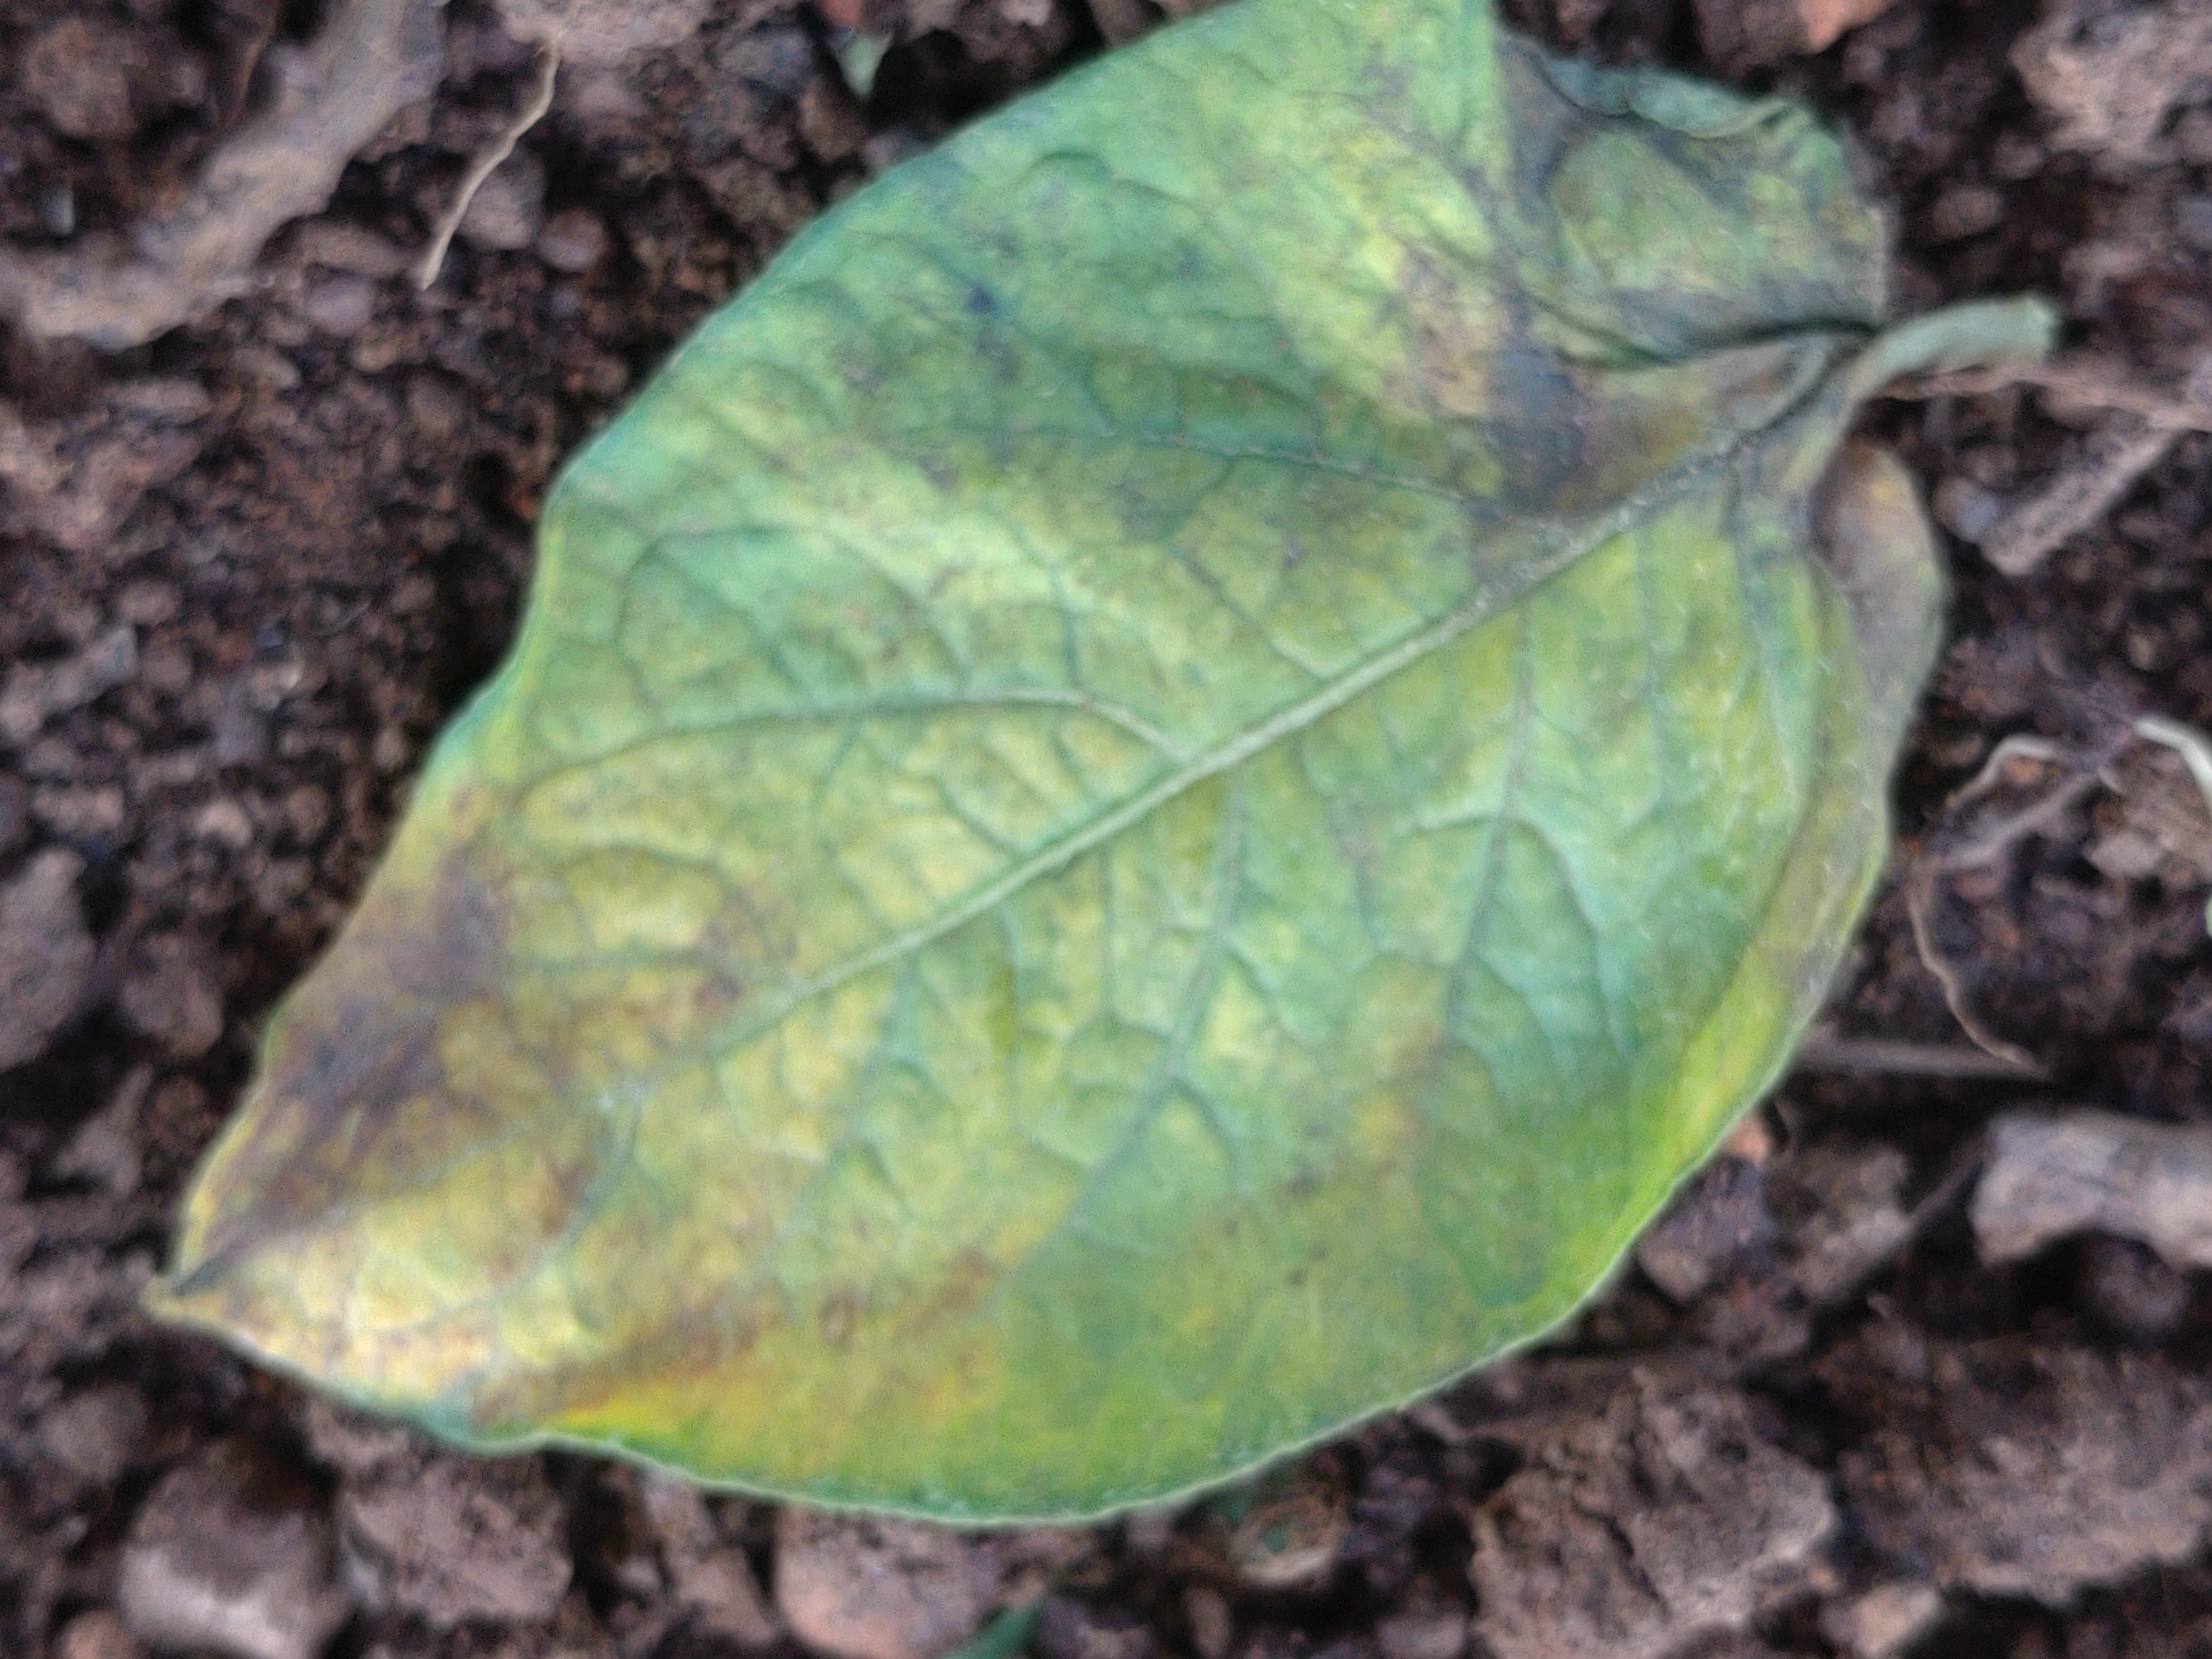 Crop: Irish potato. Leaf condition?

late blight
